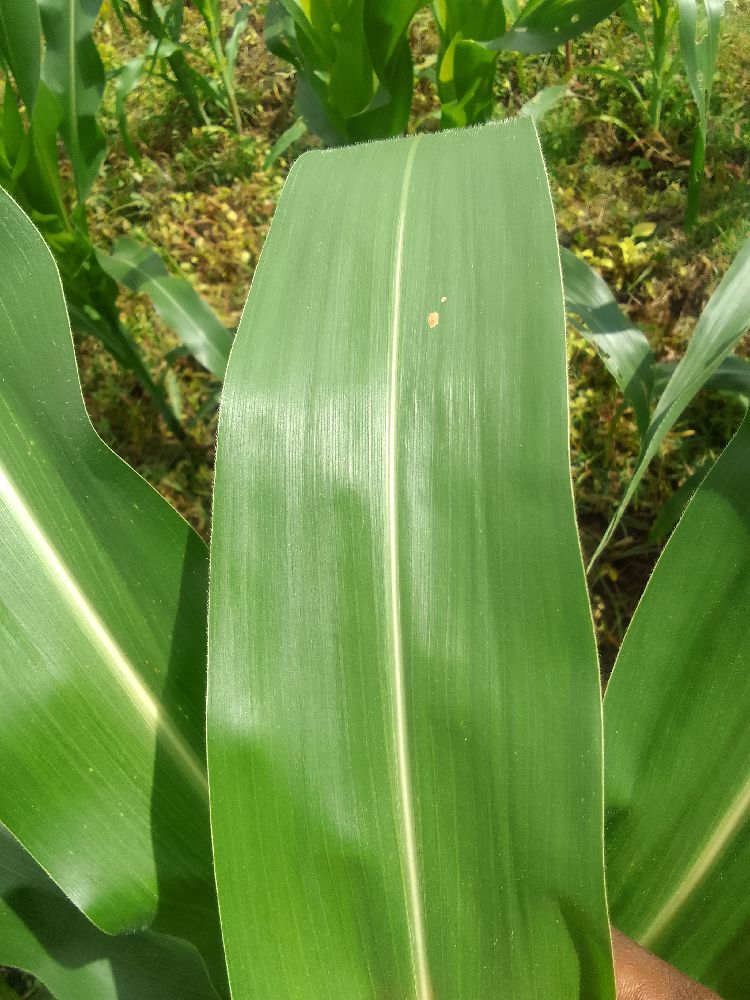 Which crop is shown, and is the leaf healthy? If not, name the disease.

maize, healthy
